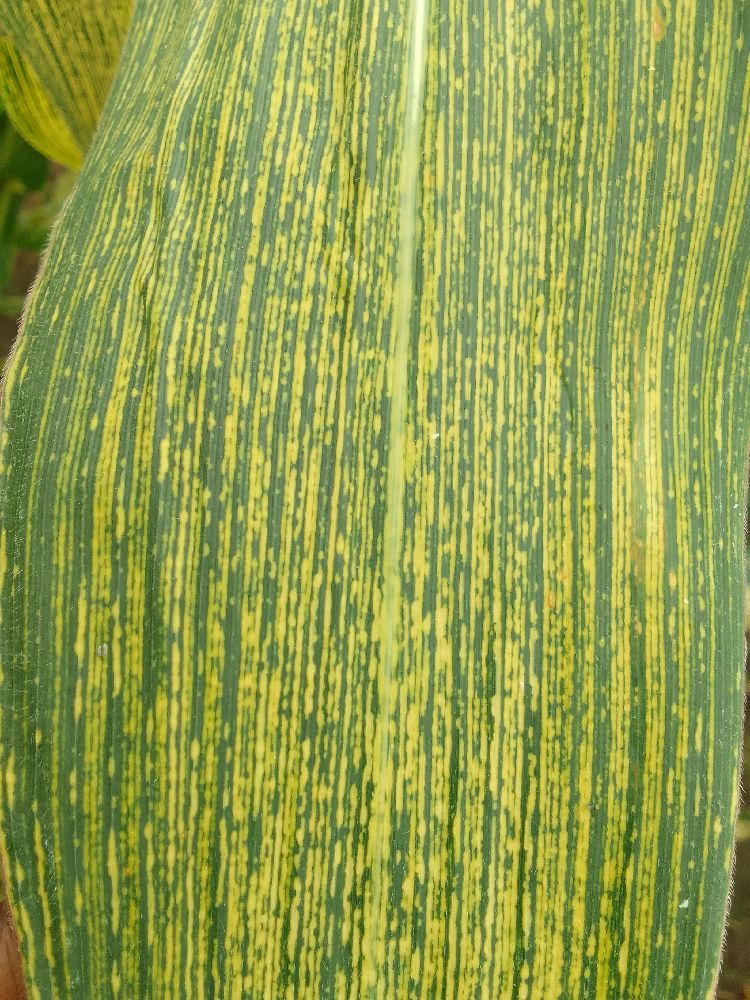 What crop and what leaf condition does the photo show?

maize, maize streak virus
